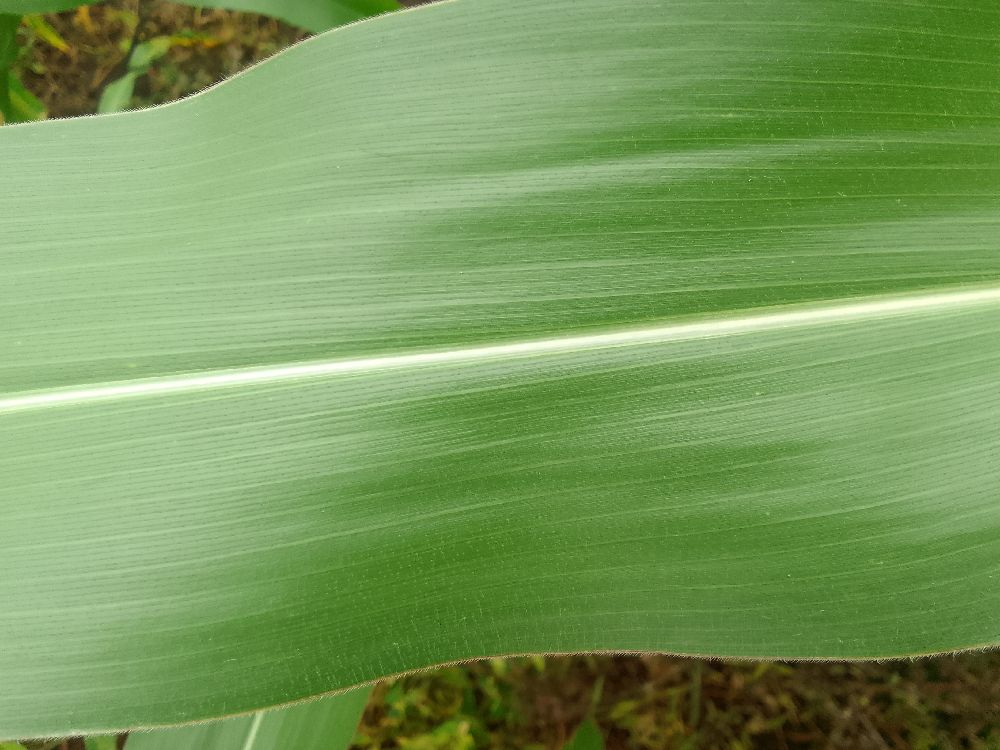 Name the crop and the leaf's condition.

maize, healthy
